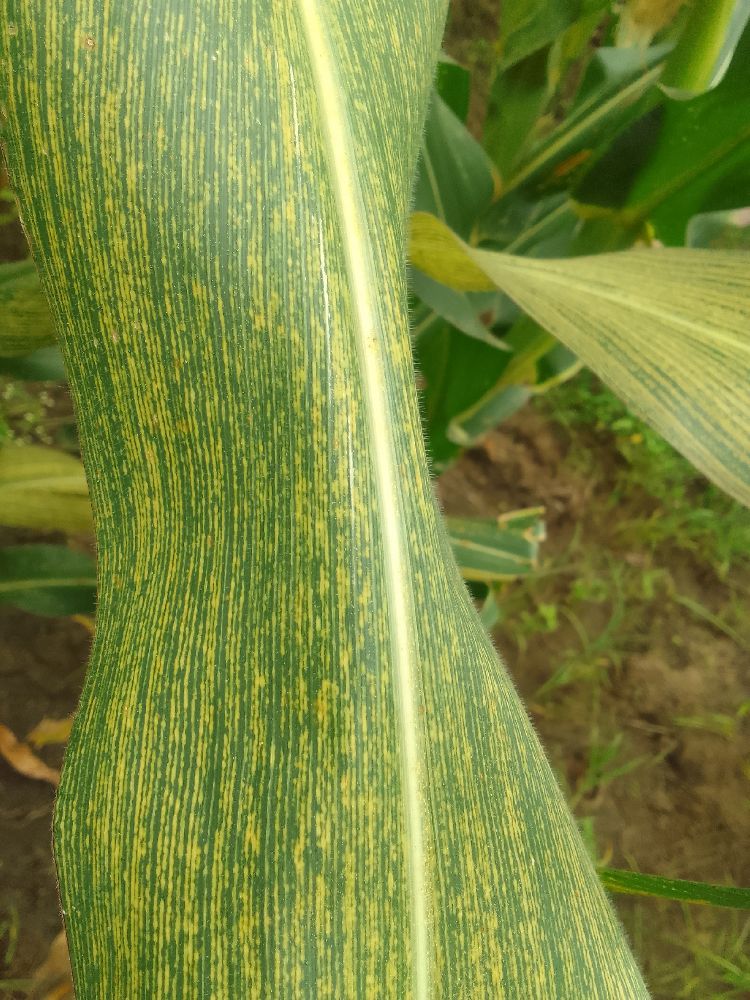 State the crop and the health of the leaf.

maize, maize streak virus
